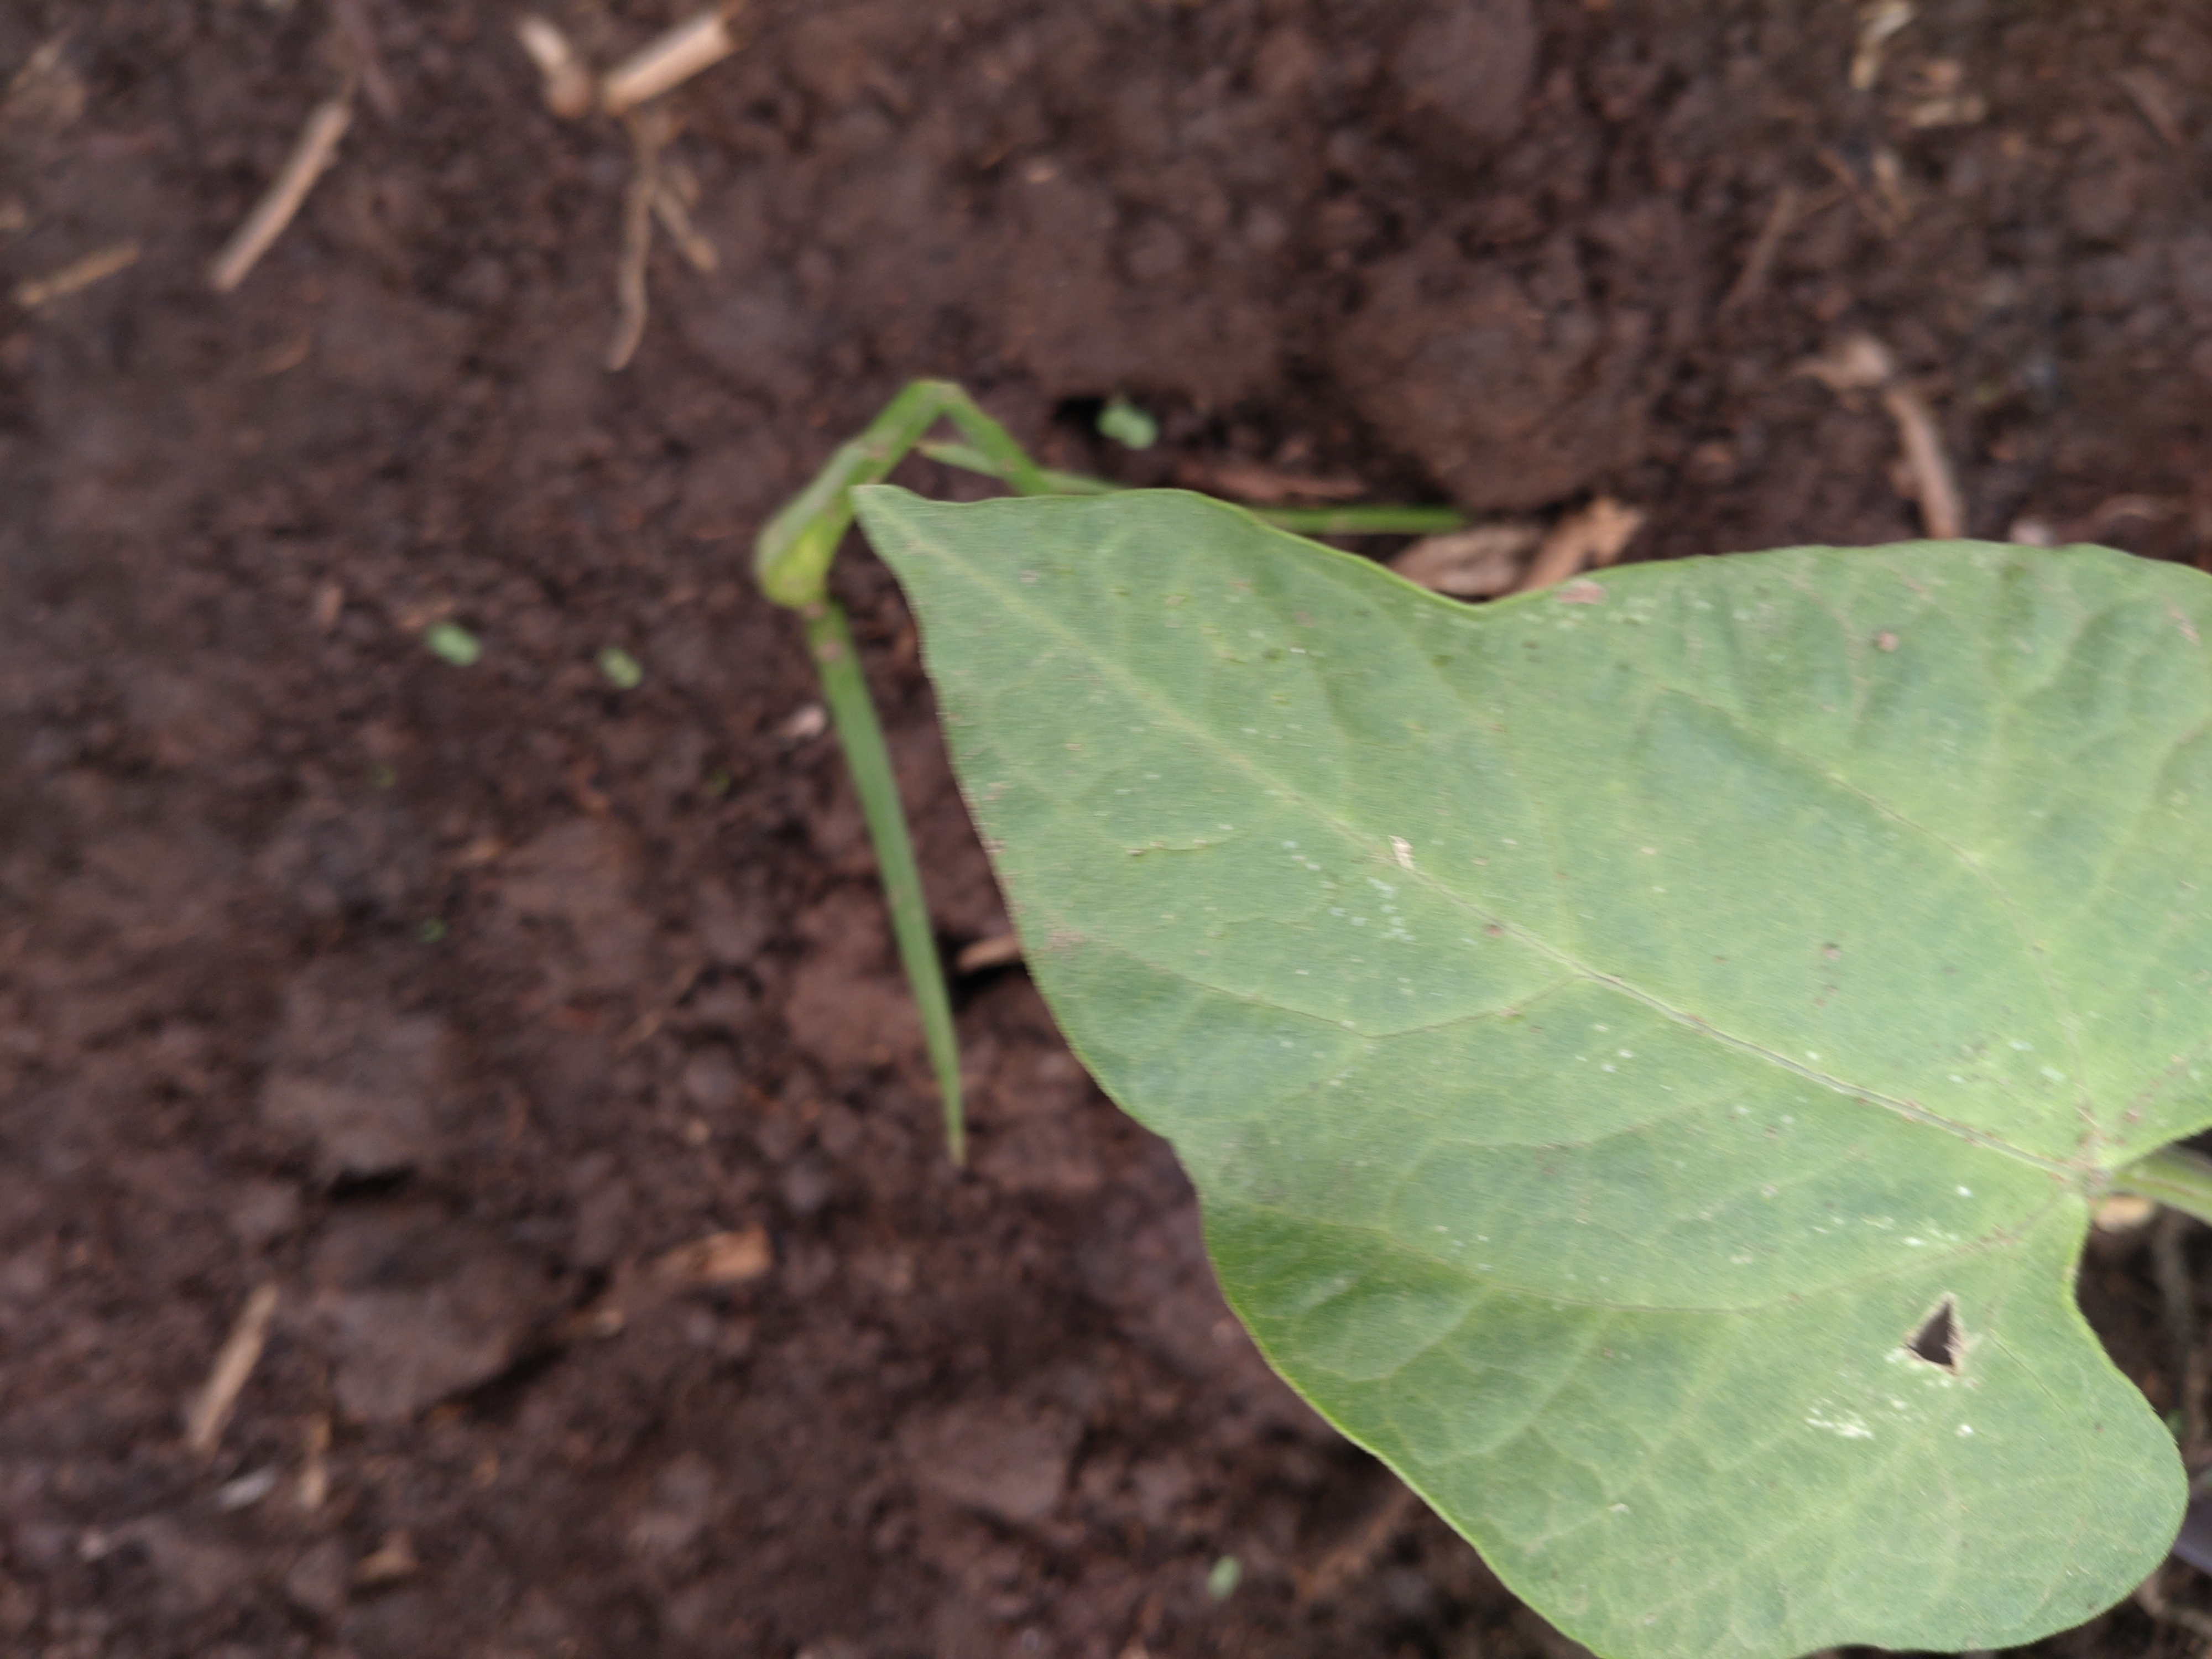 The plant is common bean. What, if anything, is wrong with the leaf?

healthy
